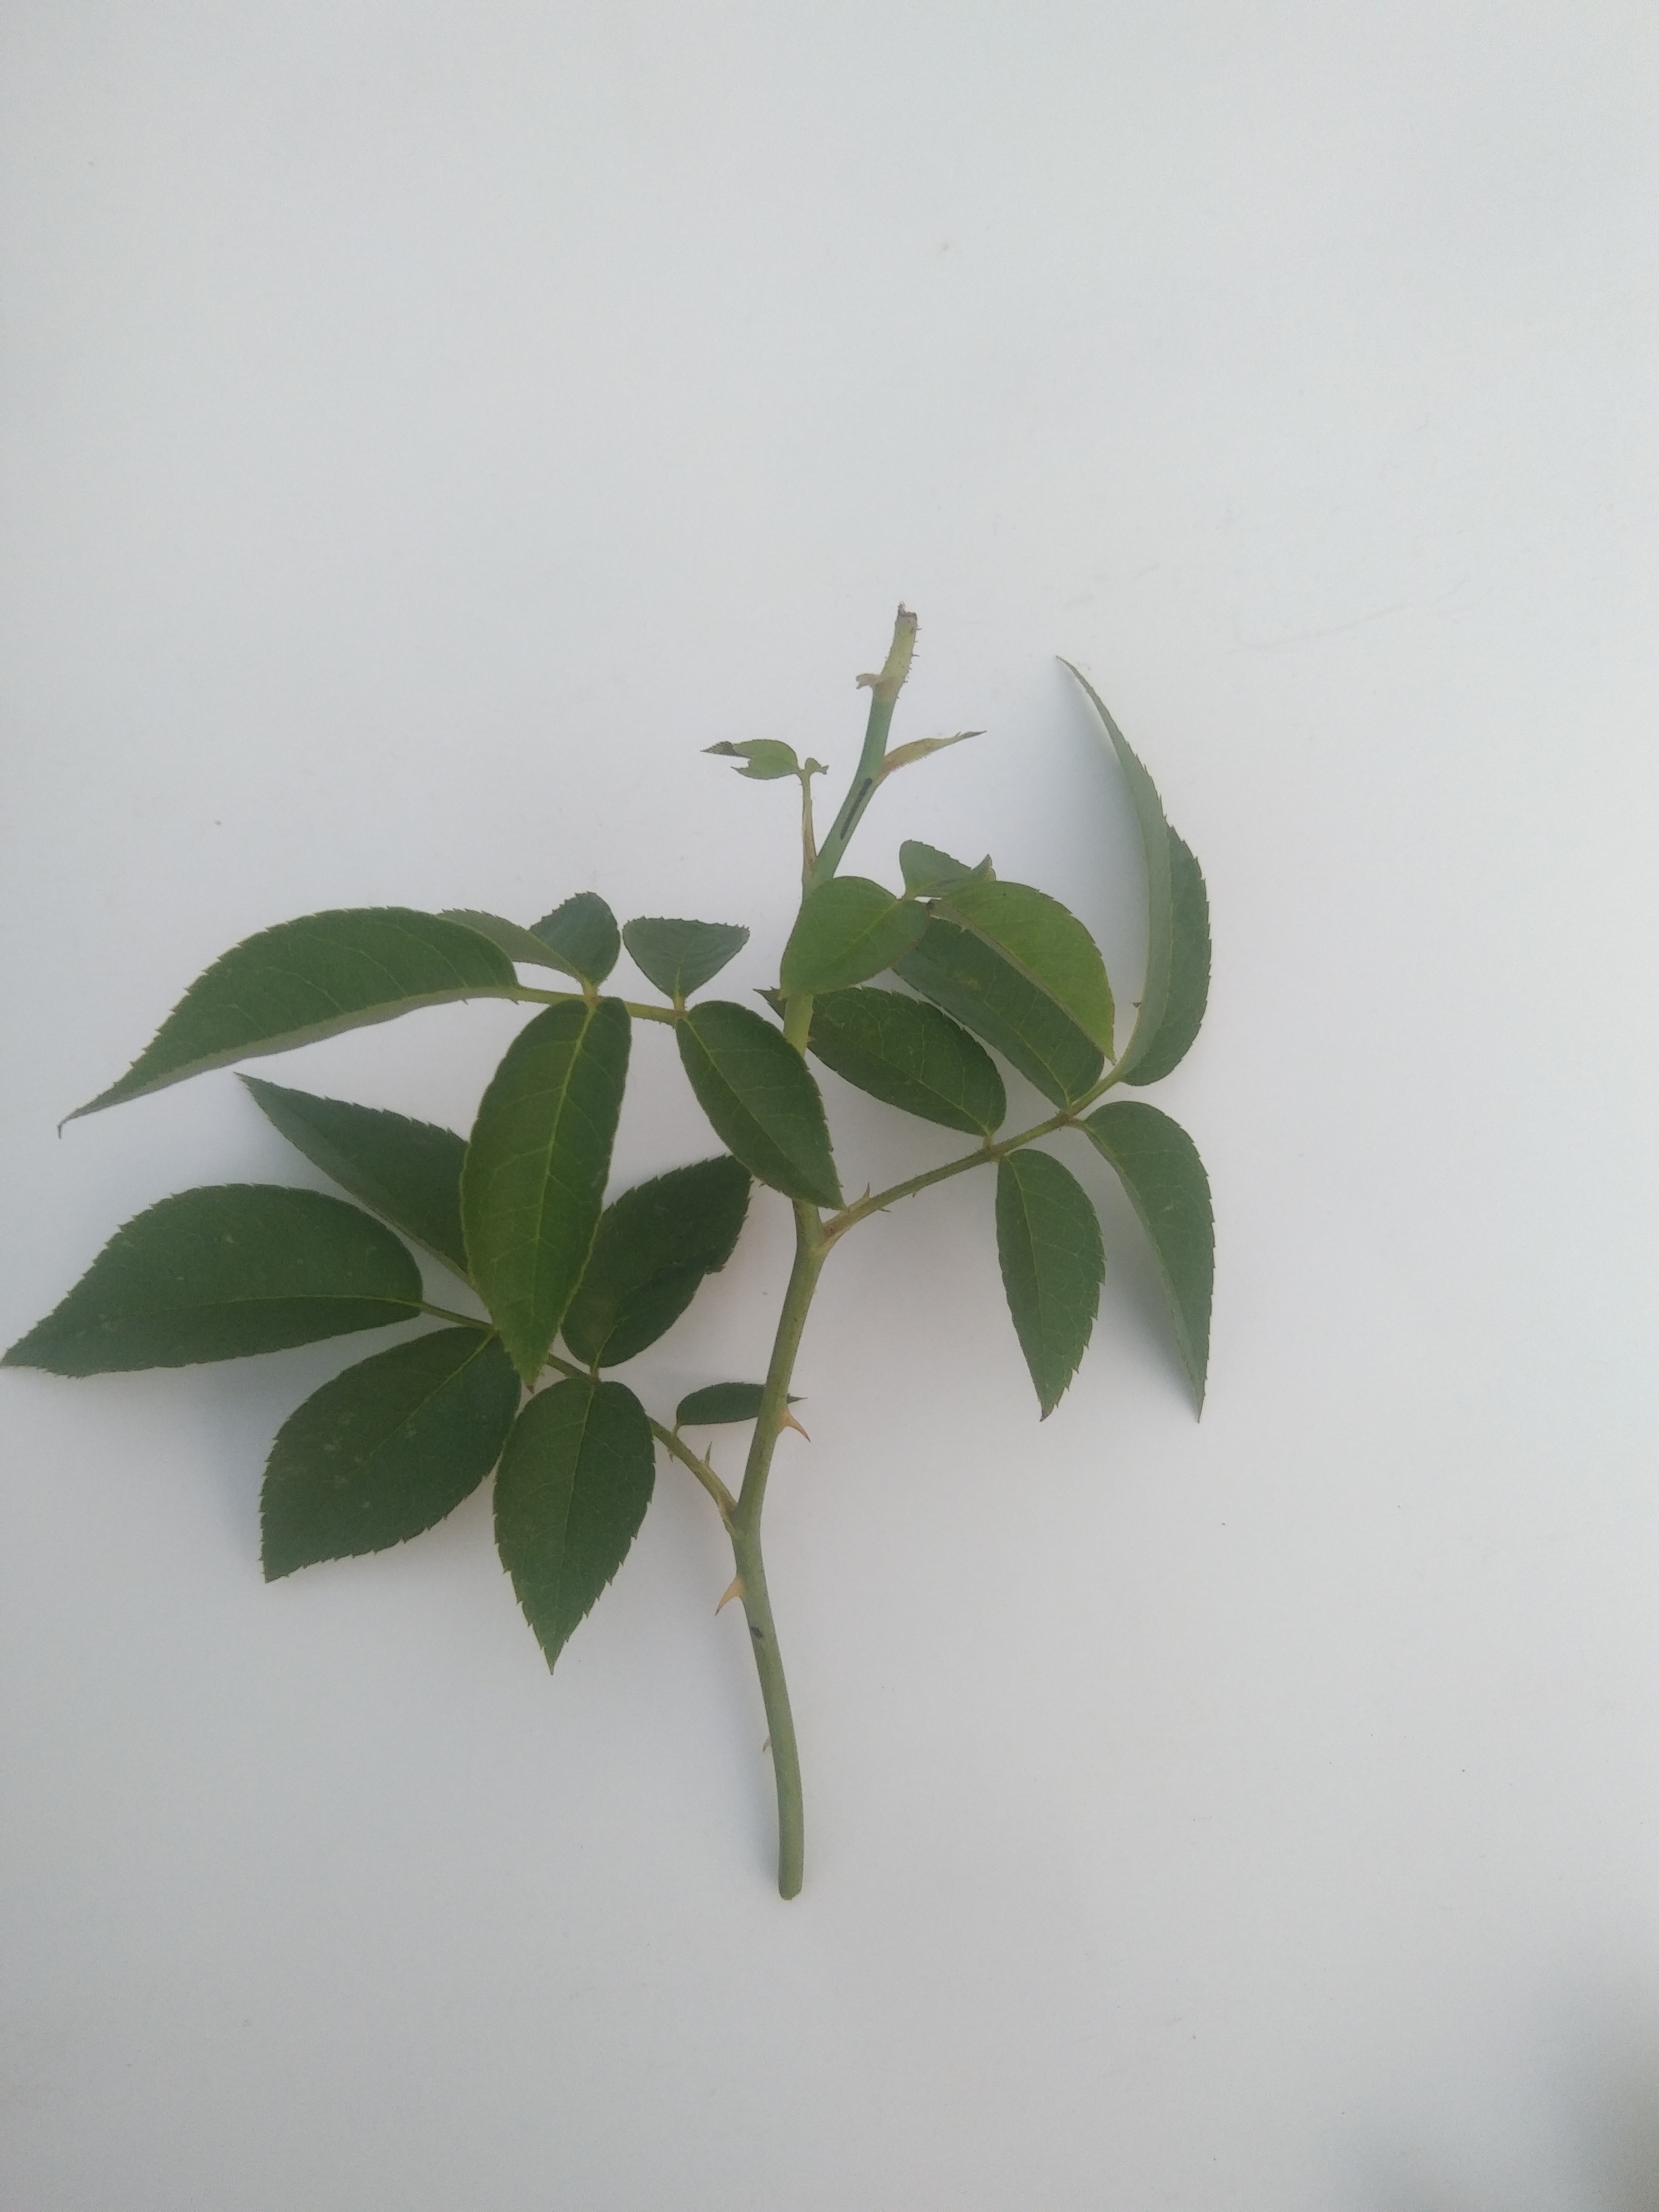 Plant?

rose
